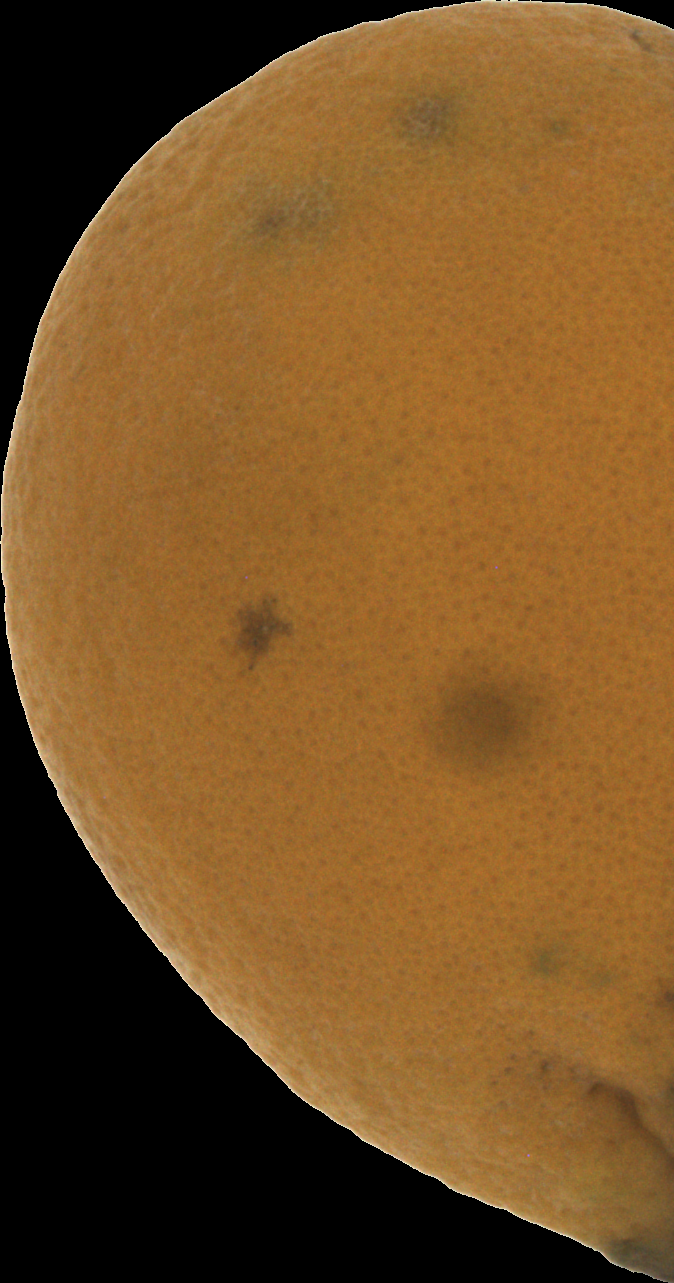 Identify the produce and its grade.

orange, bad
